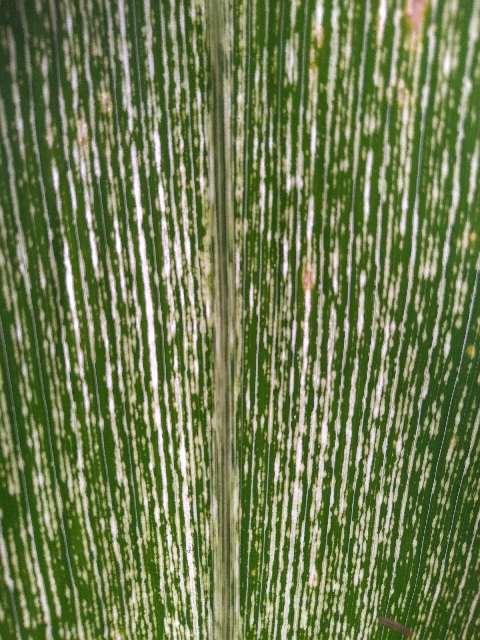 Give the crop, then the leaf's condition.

maize, maize streak virus
